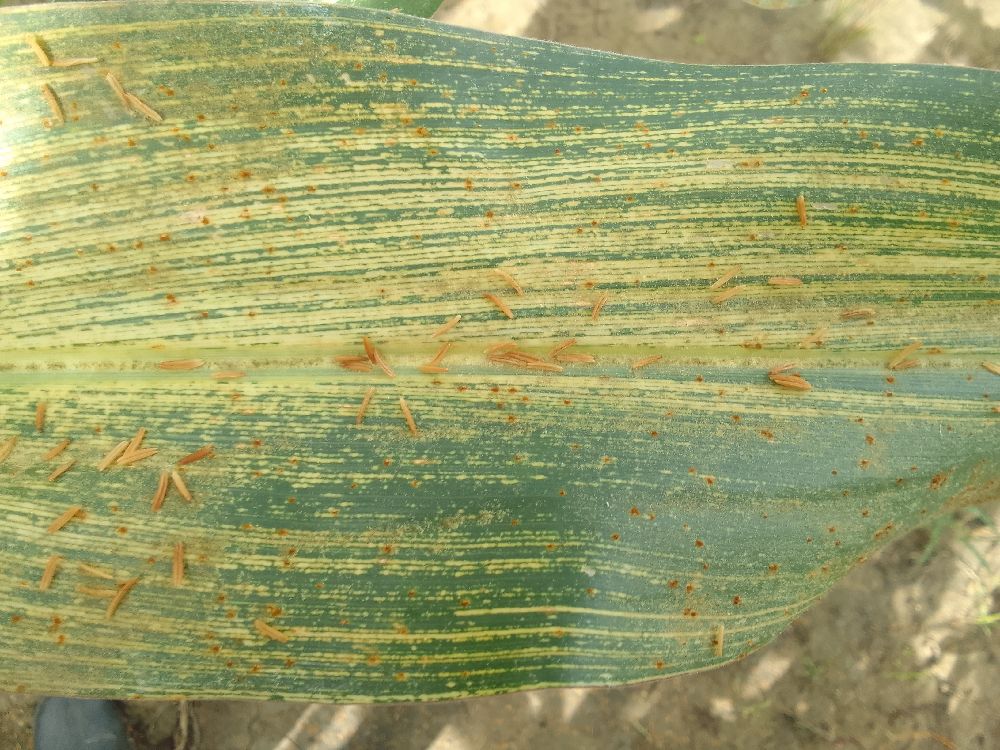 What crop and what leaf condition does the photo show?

maize, maize streak virus
